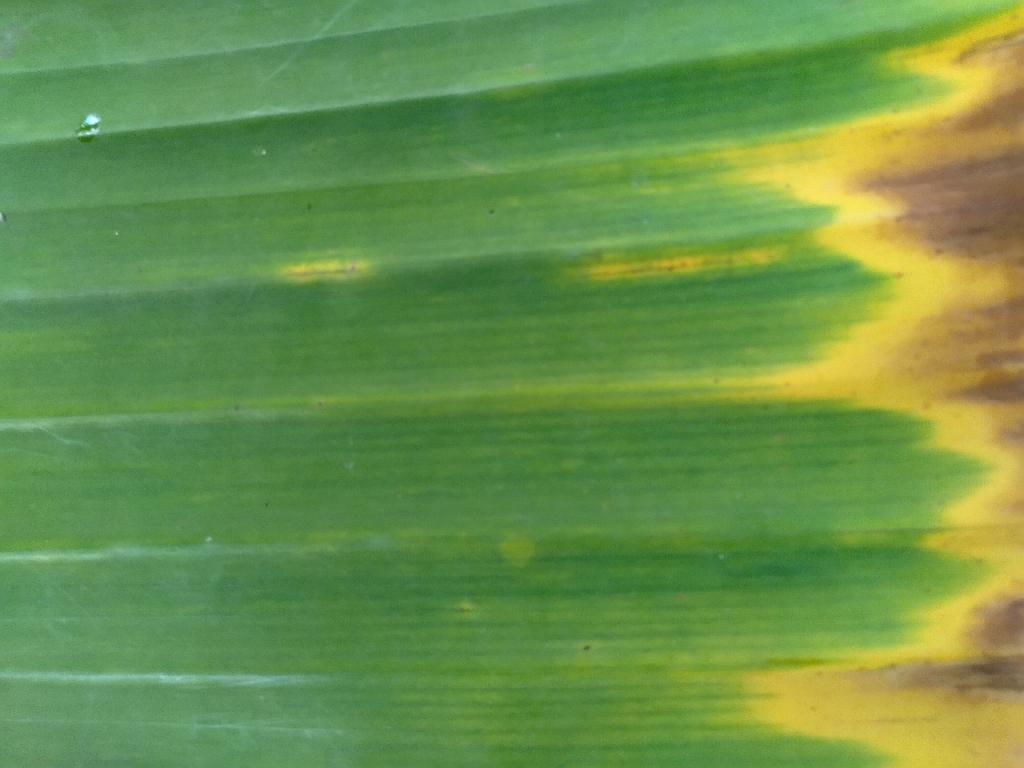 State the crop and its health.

banana, fusarium wilt race 1
